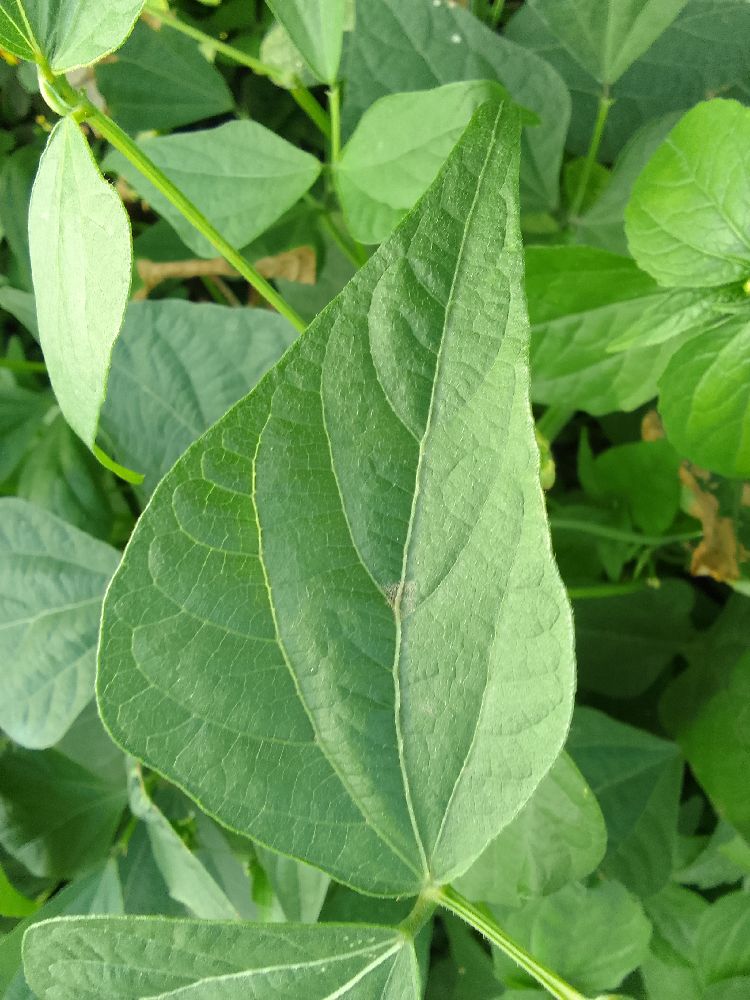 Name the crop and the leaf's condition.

common bean, healthy
